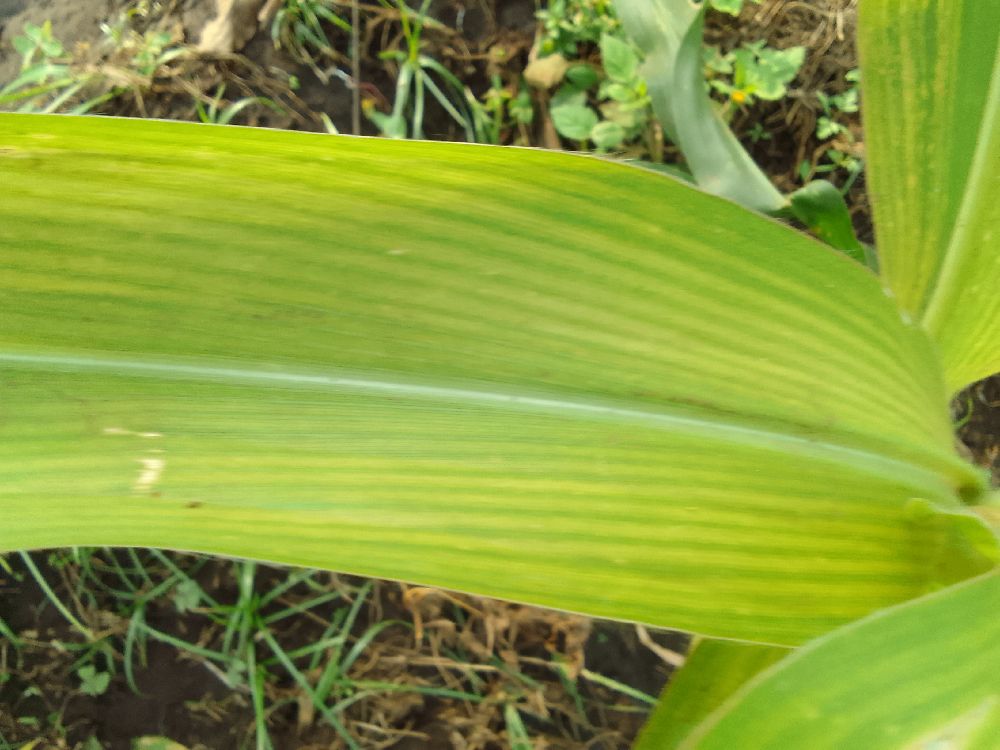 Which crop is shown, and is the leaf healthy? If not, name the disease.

maize, maize lethal necrosis
